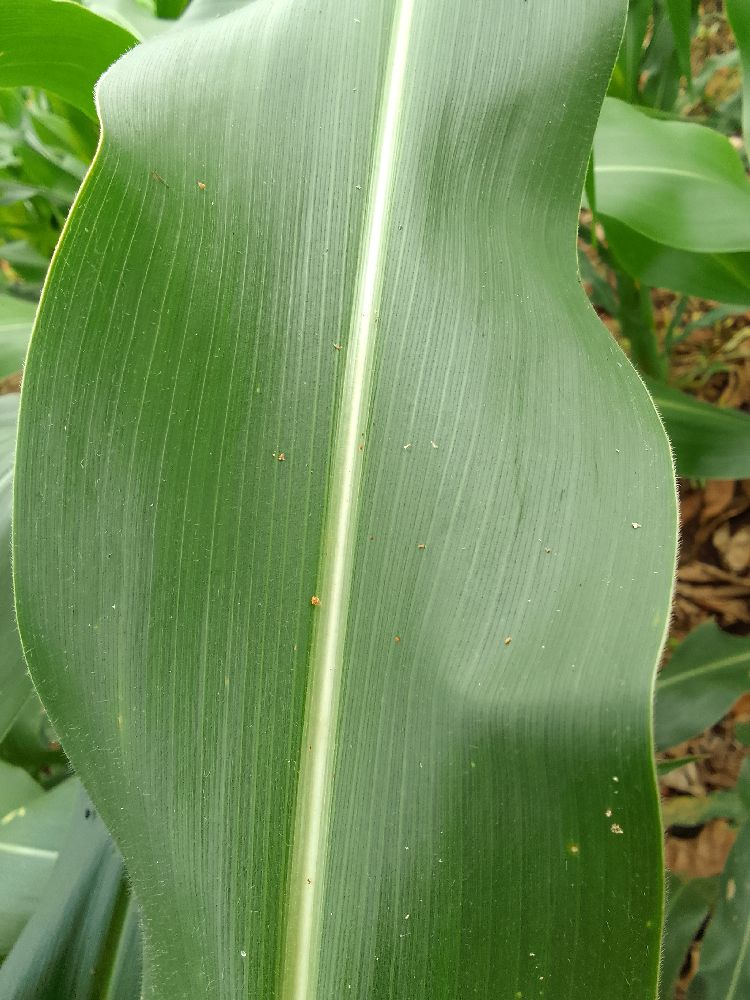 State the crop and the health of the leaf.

maize, healthy
